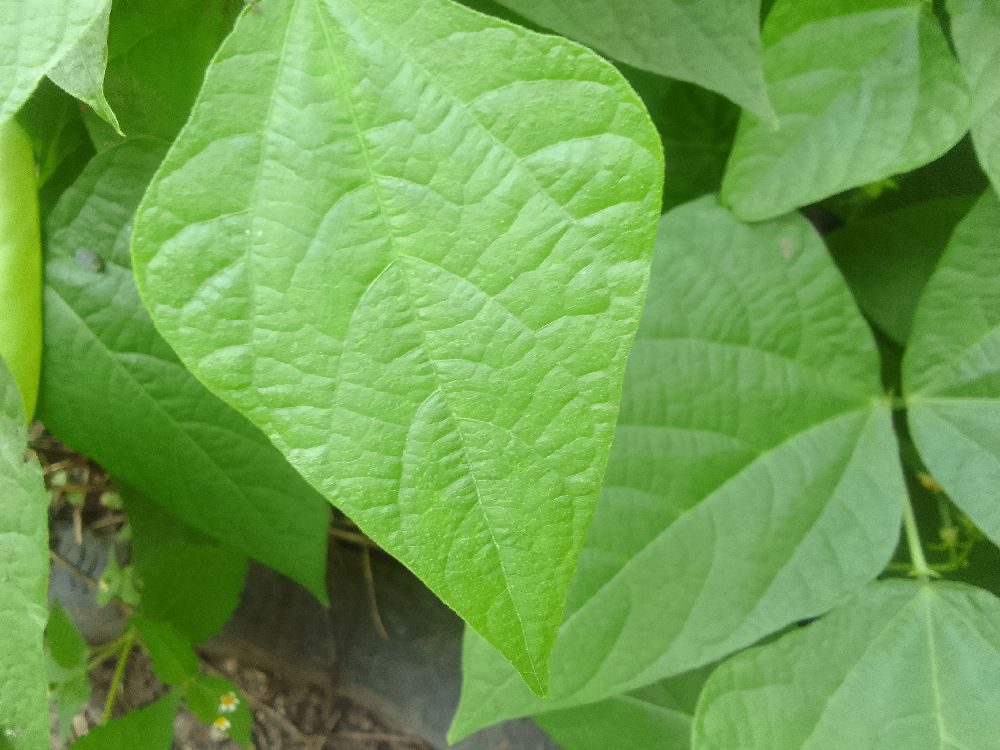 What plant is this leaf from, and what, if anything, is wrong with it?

common bean, healthy
